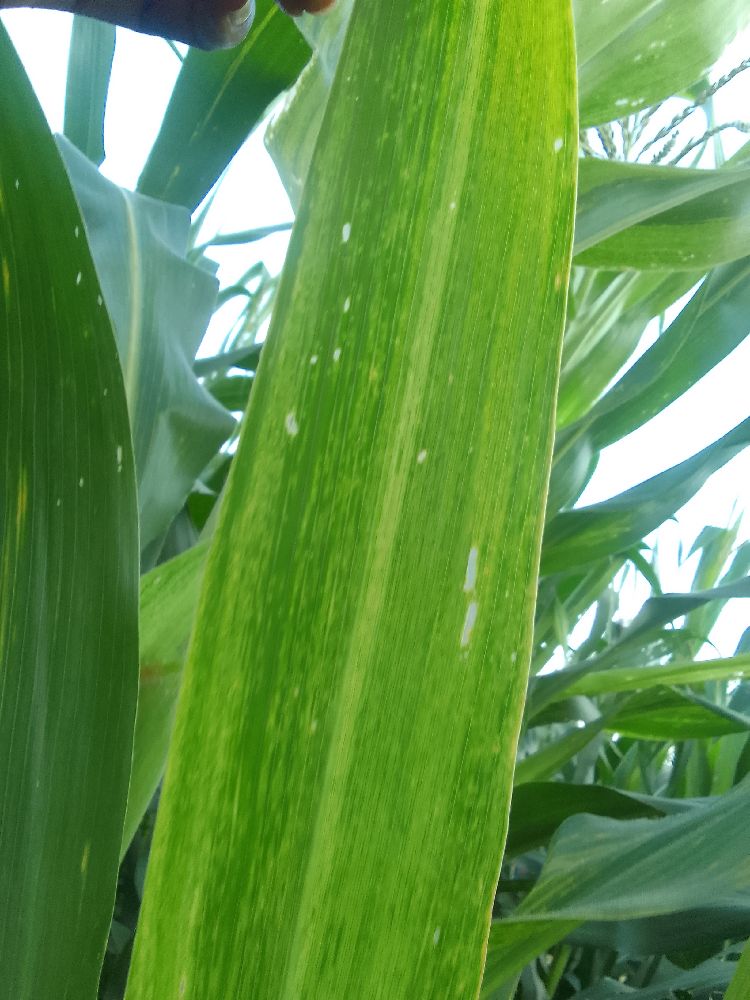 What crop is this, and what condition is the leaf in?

maize, maize lethal necrosis
